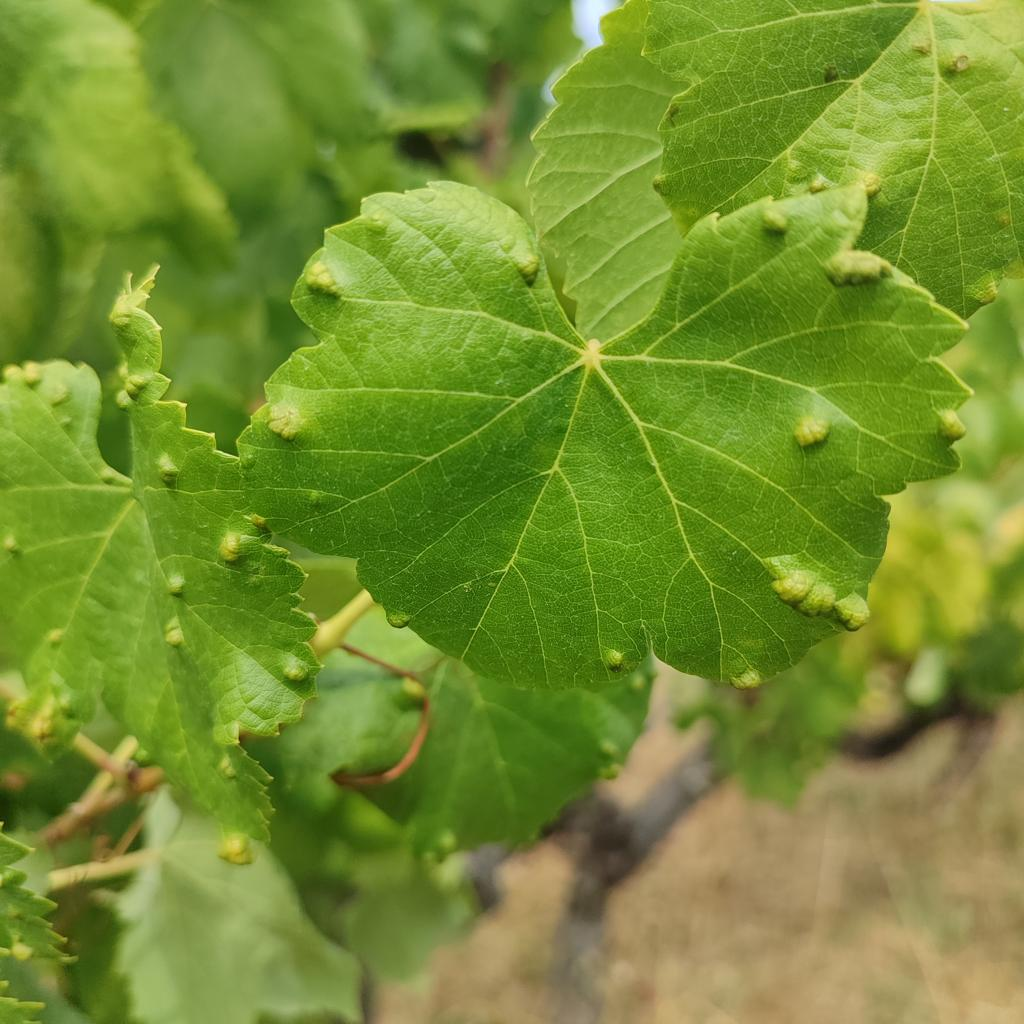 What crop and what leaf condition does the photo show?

grapevine, erineum mite
